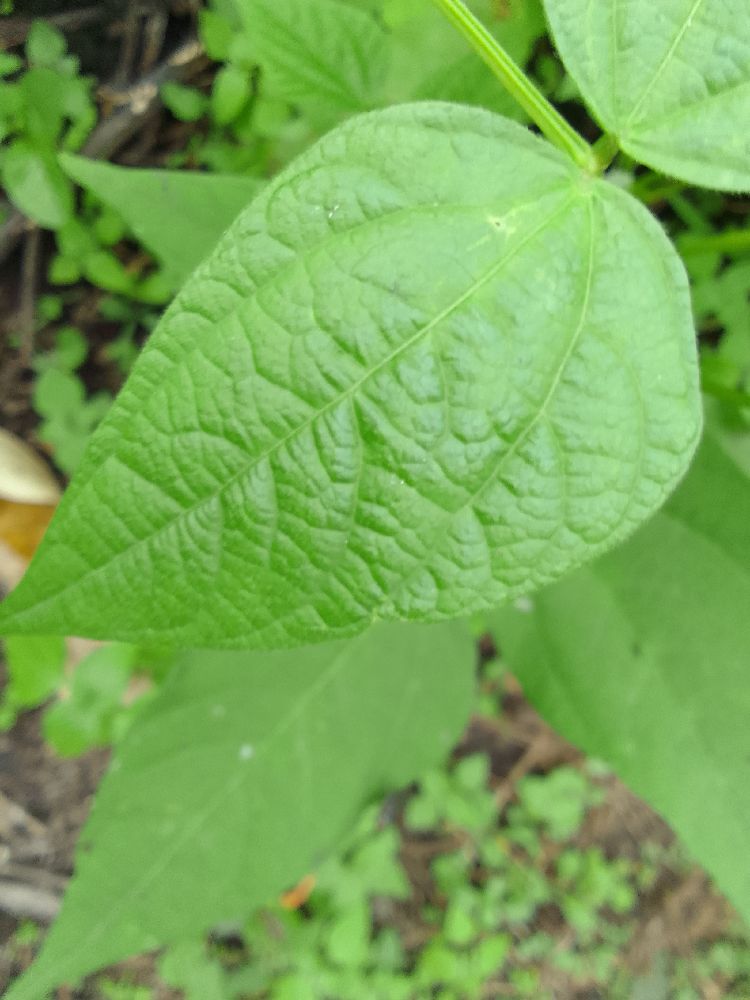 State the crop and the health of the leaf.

common bean, healthy
